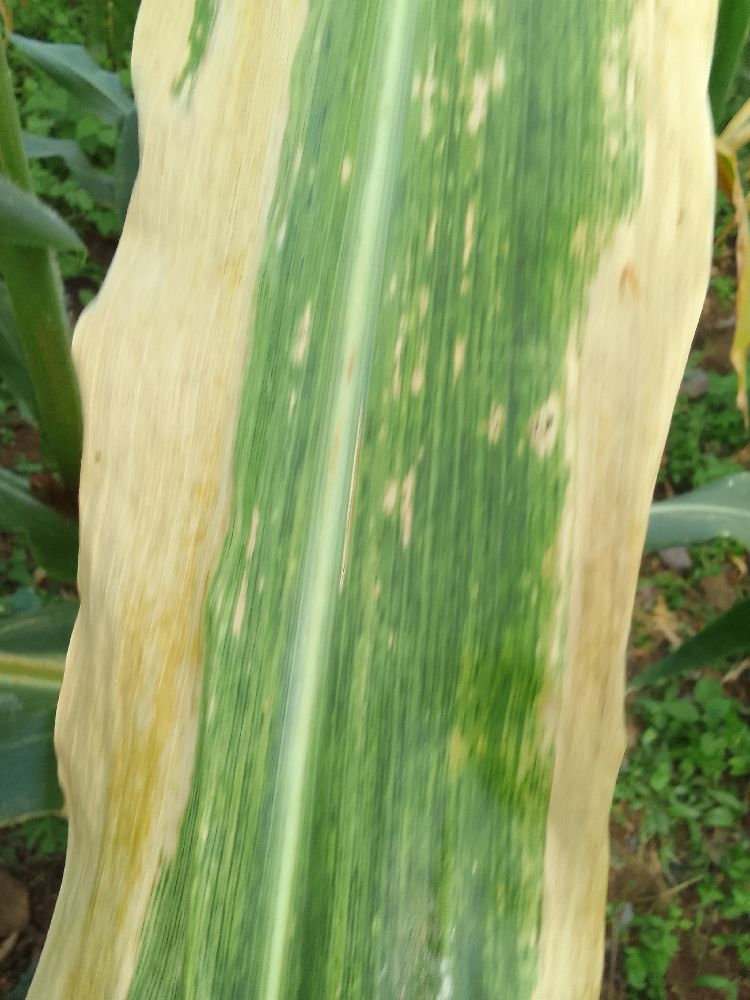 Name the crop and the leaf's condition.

maize, maize lethal necrosis
